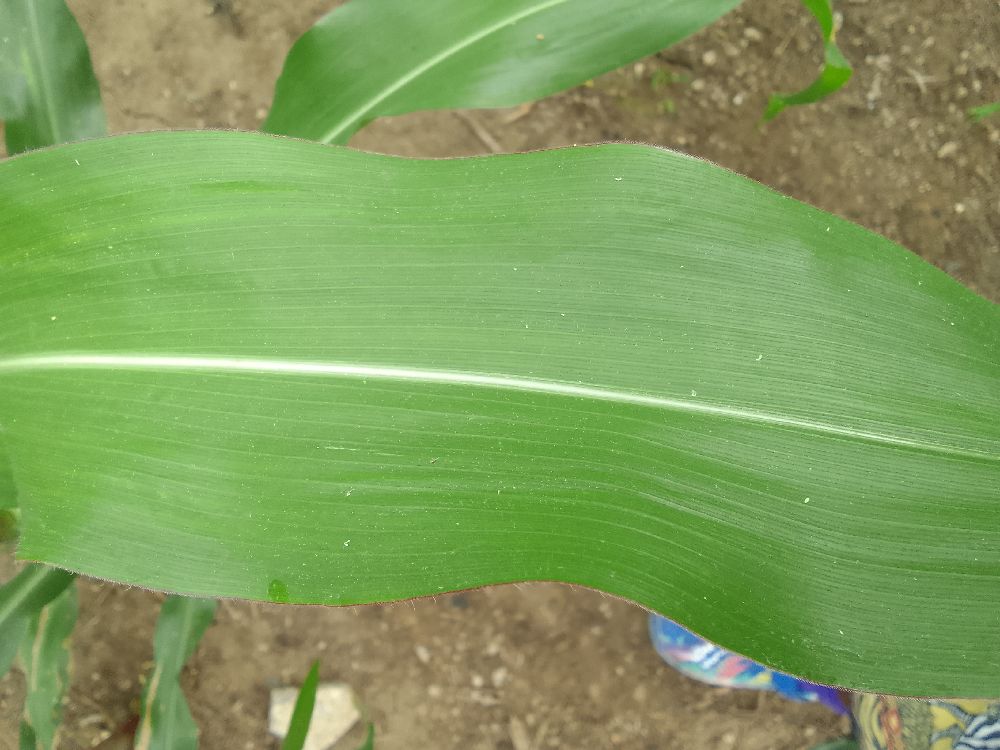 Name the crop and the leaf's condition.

maize, healthy
